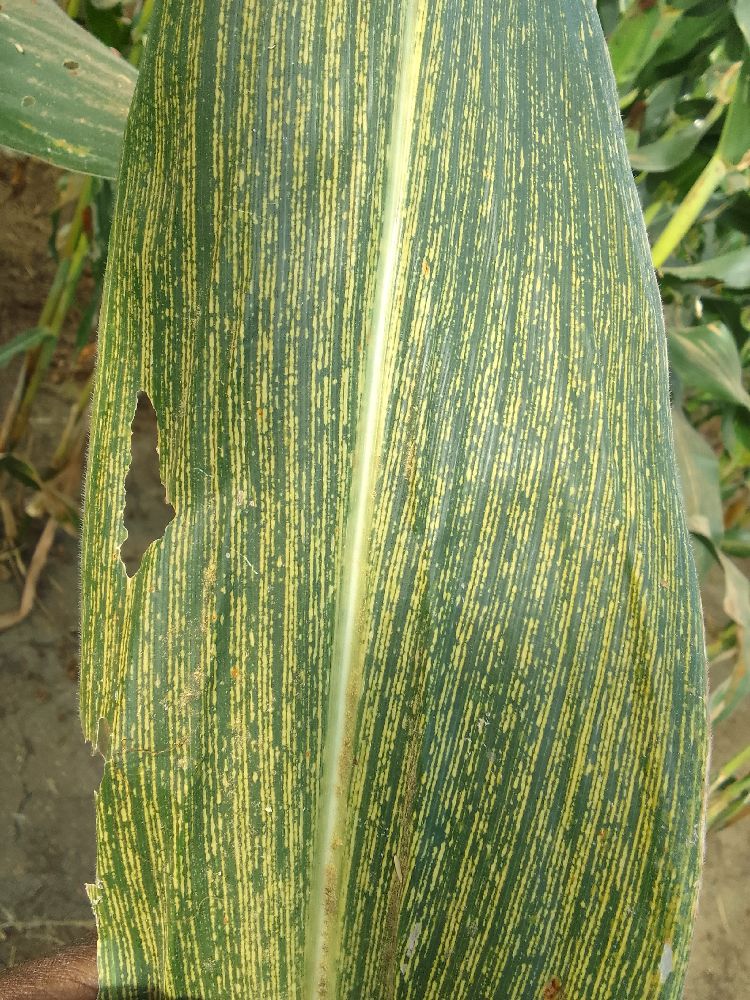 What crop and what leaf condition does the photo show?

maize, maize streak virus
